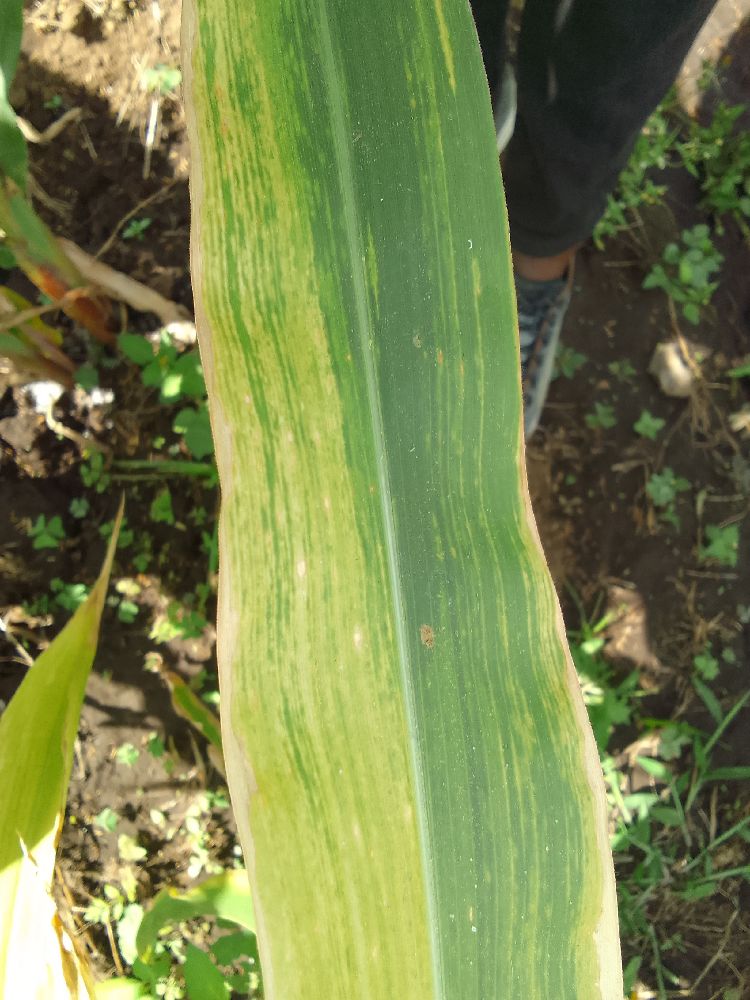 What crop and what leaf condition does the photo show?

maize, maize lethal necrosis
